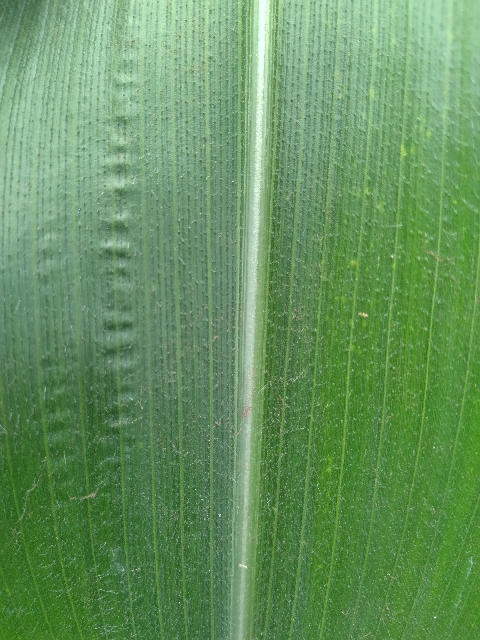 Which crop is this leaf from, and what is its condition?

maize, healthy
